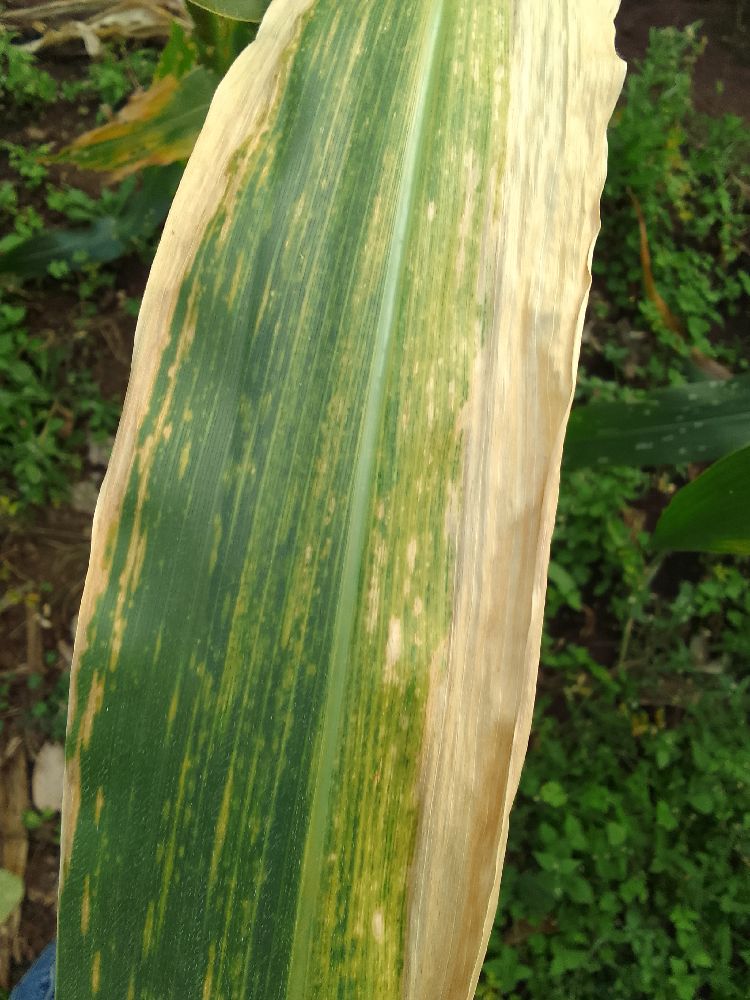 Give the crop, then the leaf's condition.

maize, maize lethal necrosis
